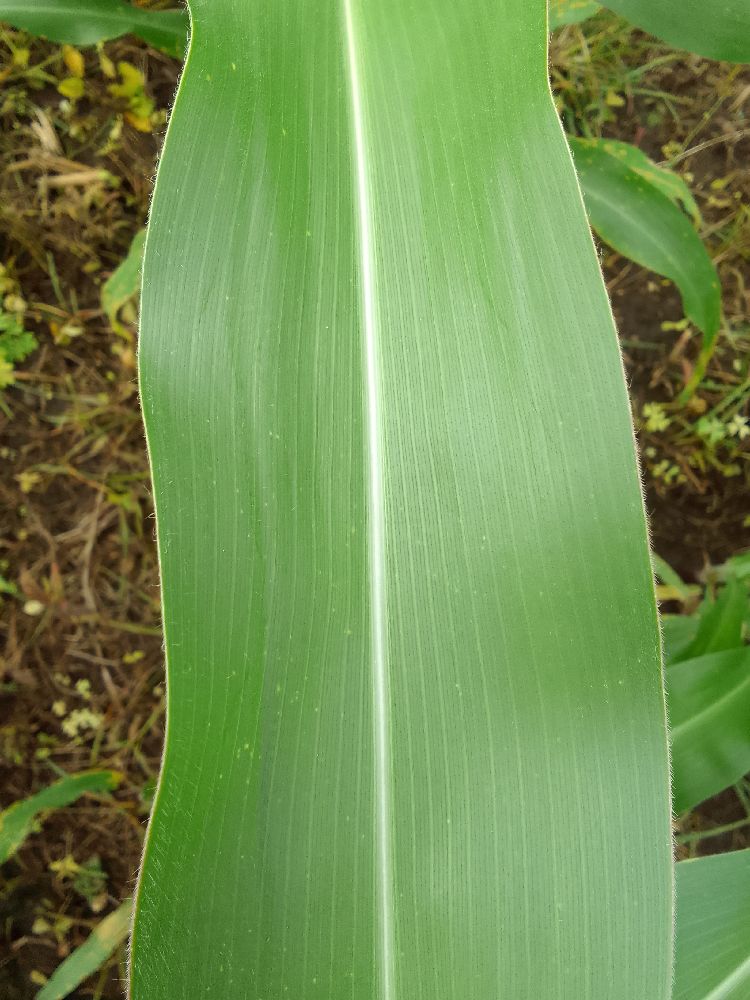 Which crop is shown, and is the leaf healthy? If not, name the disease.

maize, healthy
